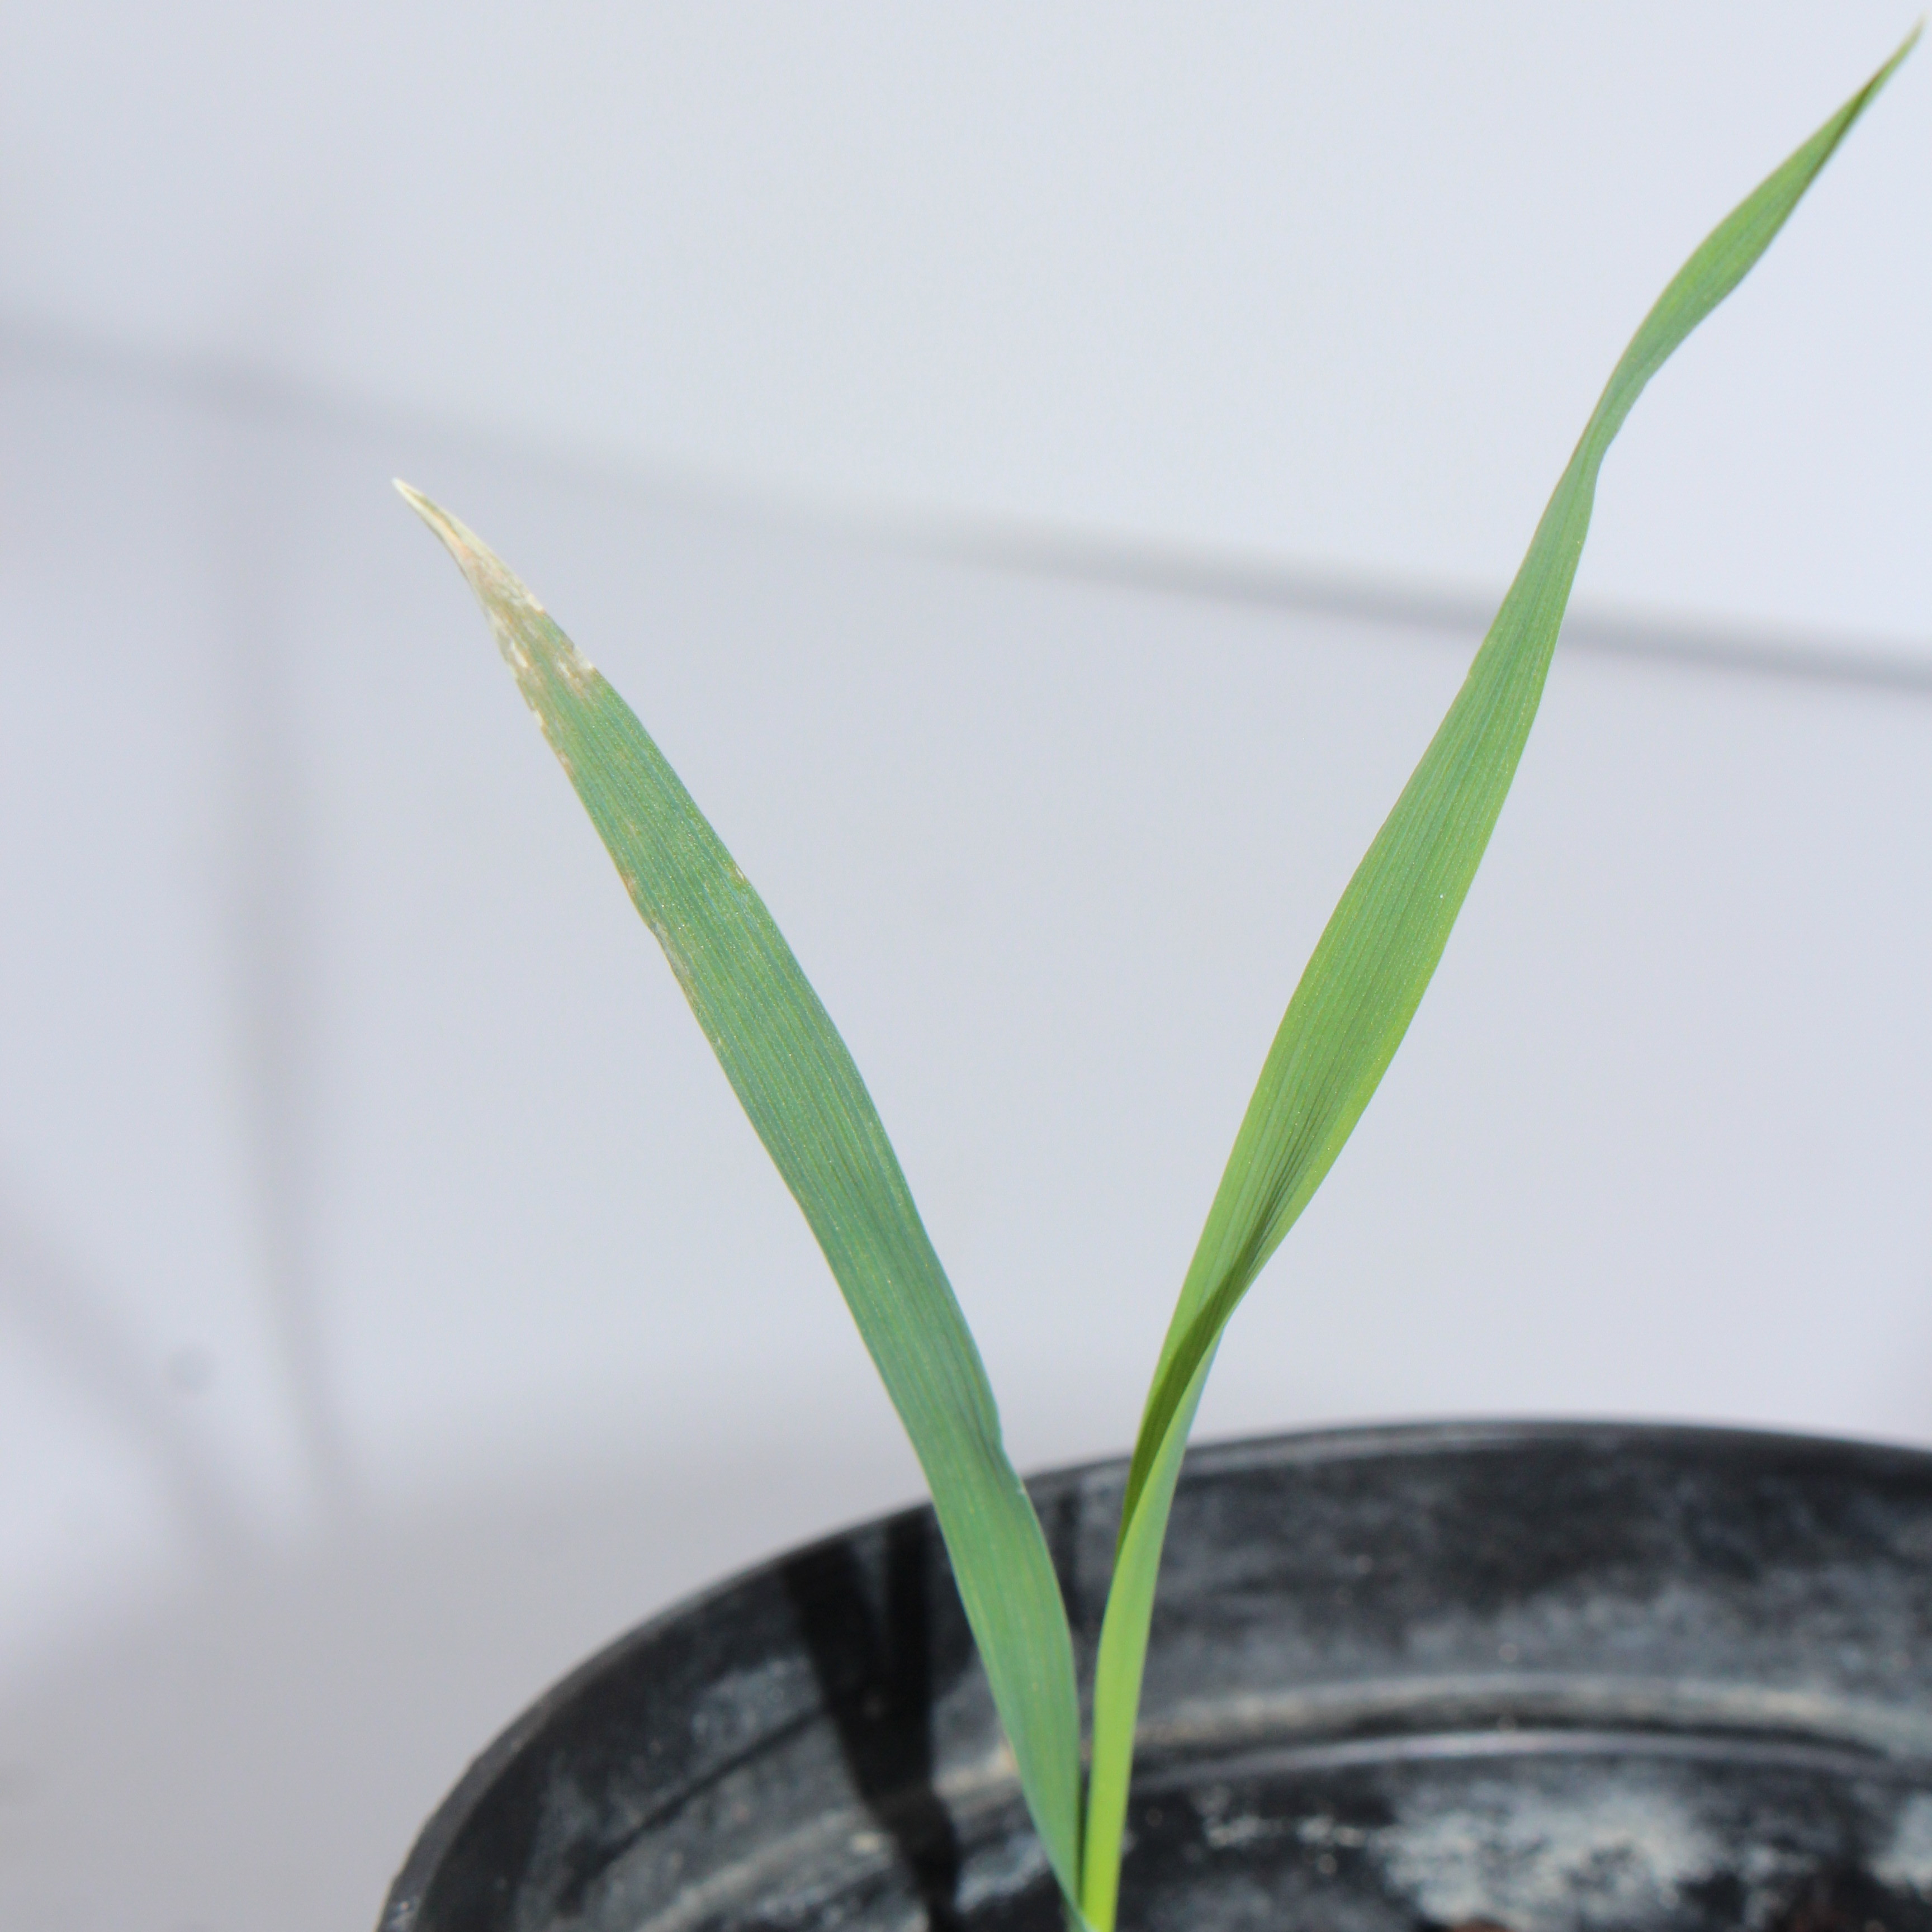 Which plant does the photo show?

Avena sterilis
